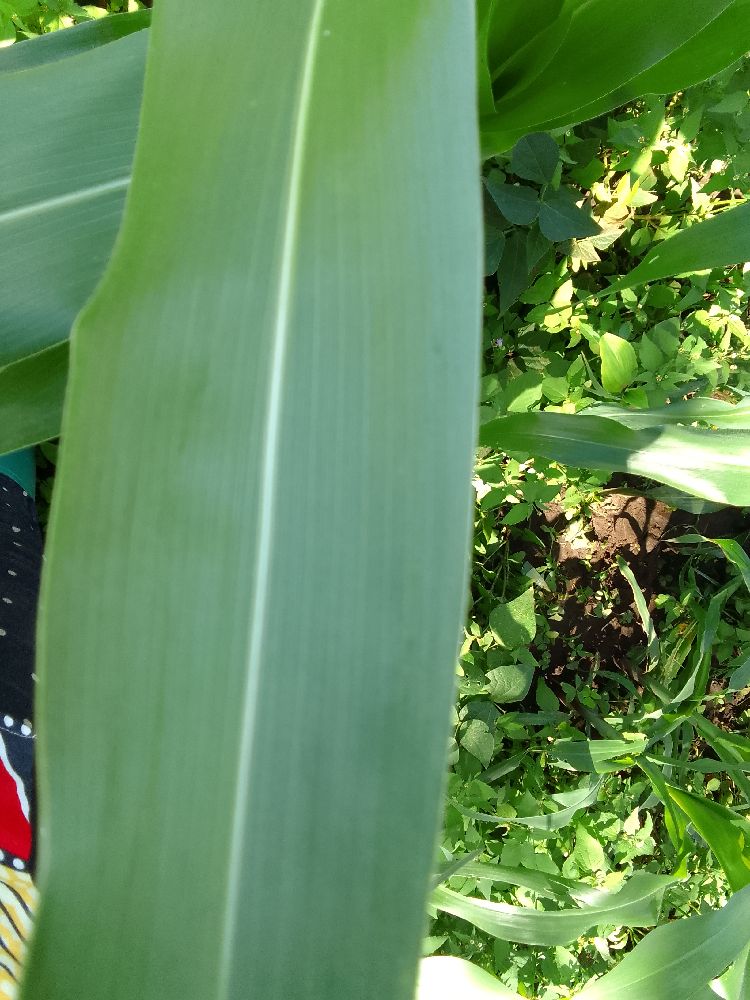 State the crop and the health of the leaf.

maize, healthy
